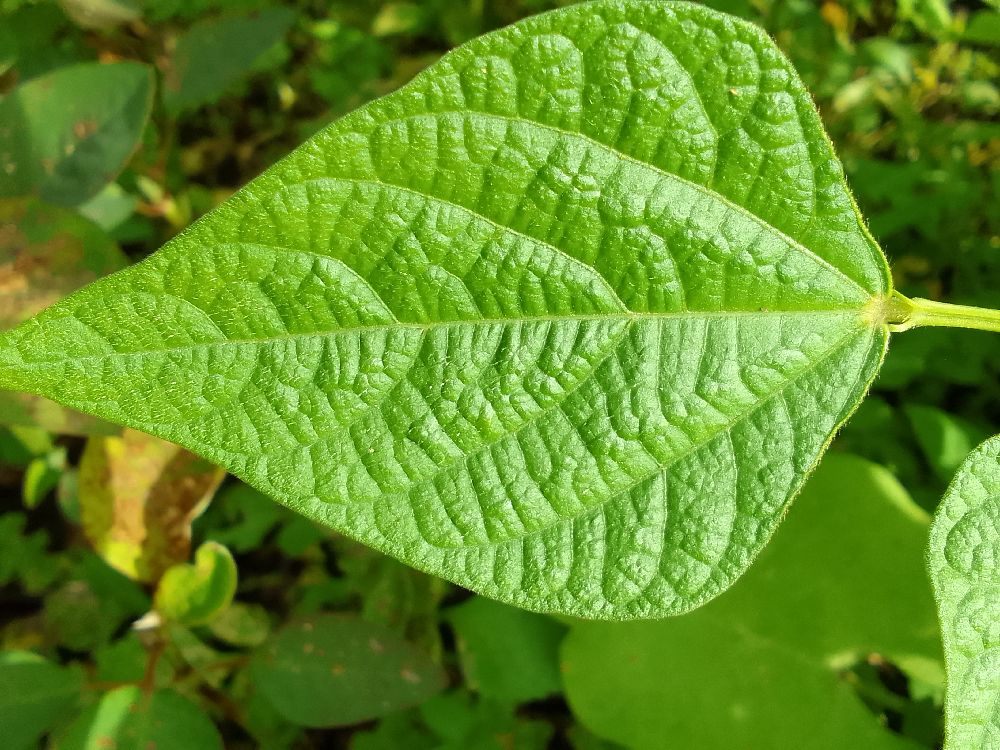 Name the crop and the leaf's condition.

common bean, healthy
